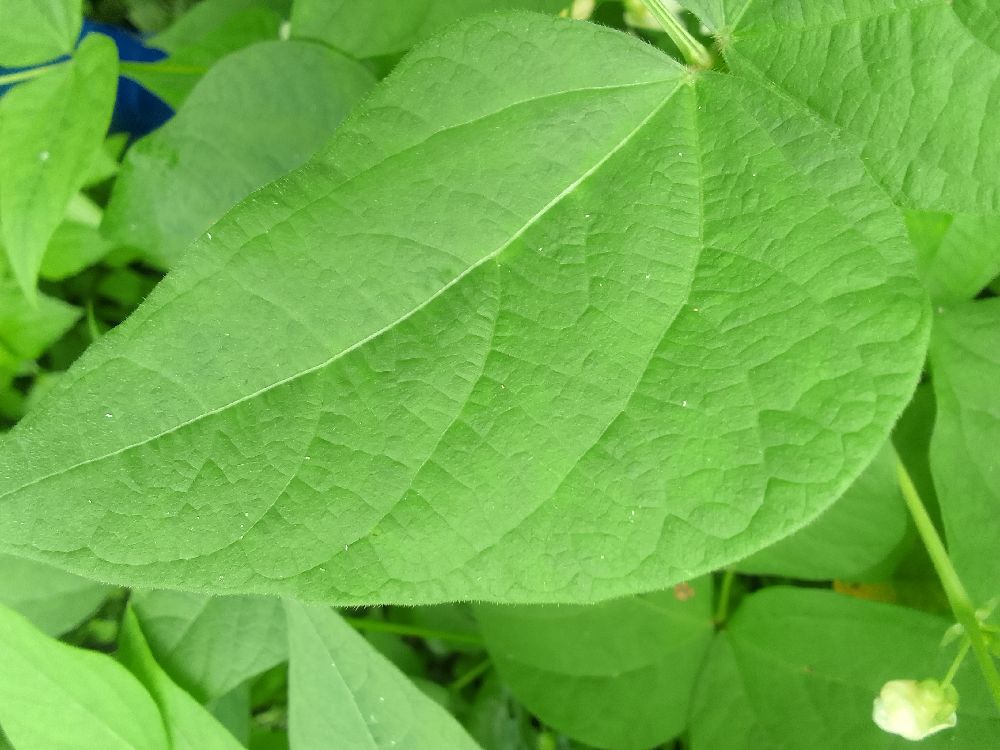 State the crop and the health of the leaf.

common bean, healthy
